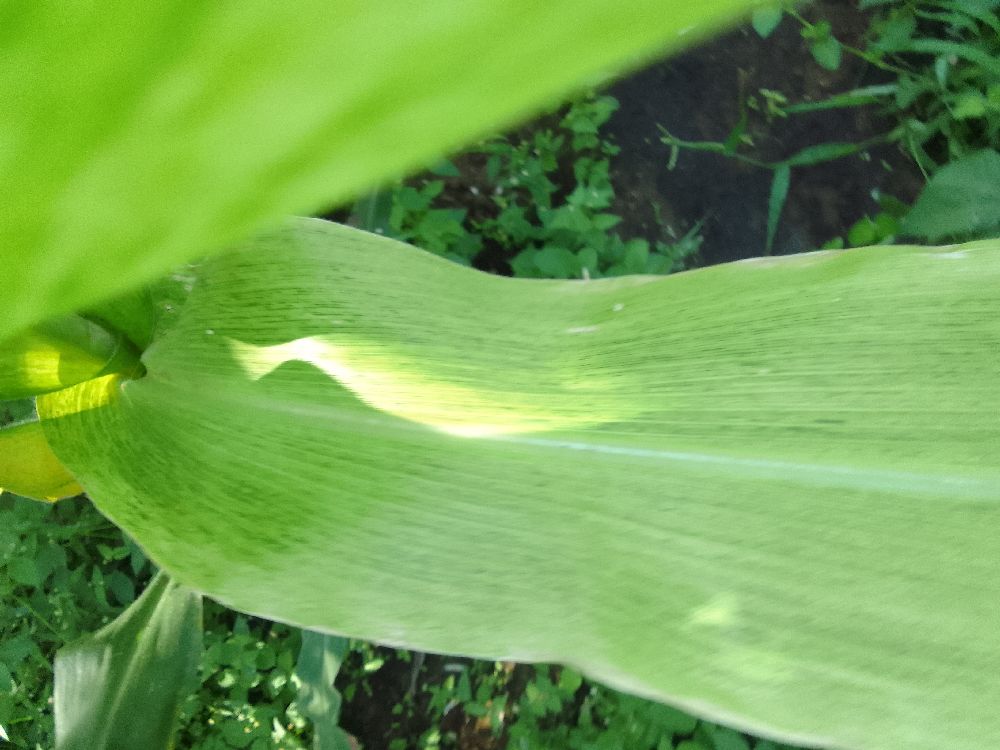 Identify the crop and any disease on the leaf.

maize, maize lethal necrosis
